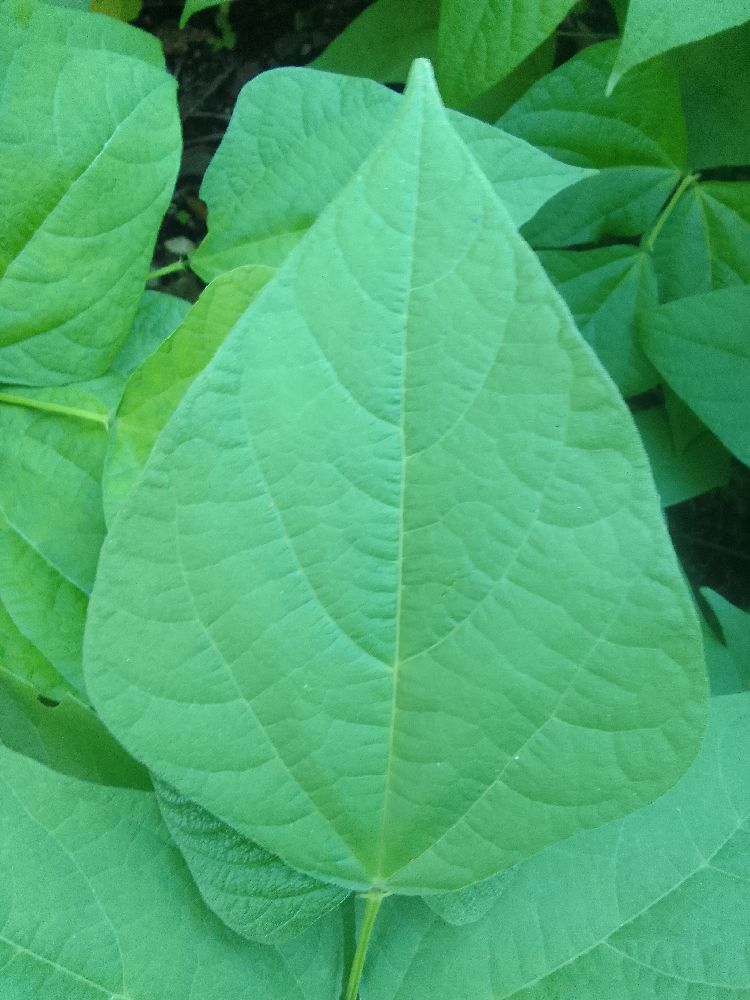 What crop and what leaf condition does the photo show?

common bean, healthy
